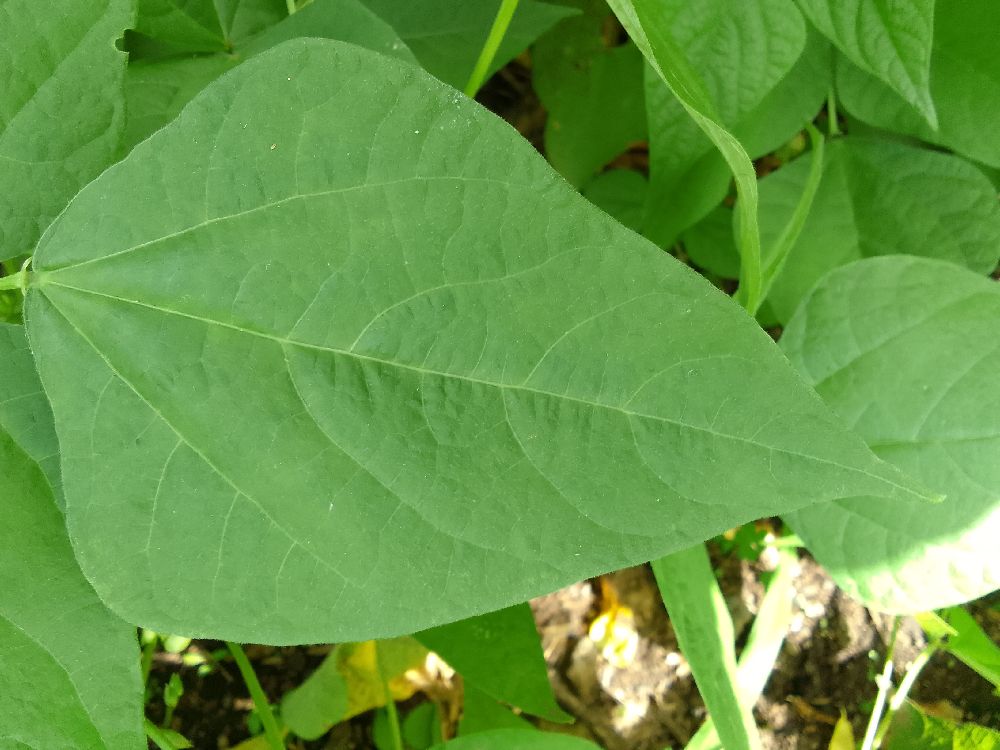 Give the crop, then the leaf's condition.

common bean, healthy
